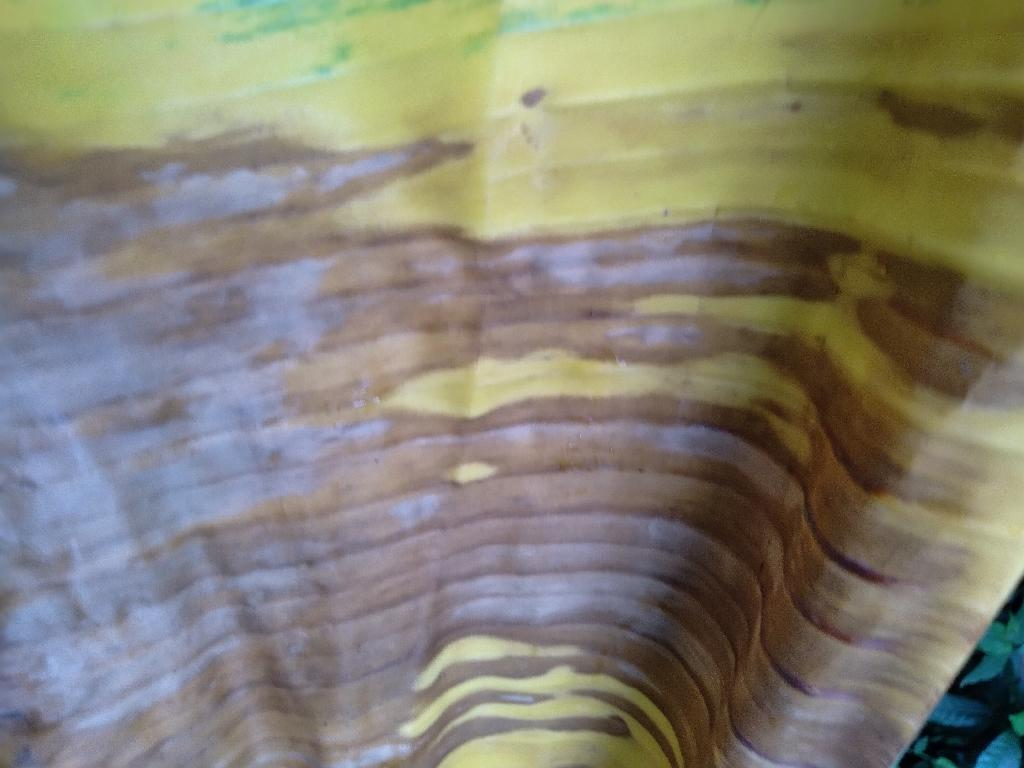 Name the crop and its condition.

banana, fusarium wilt race 1
